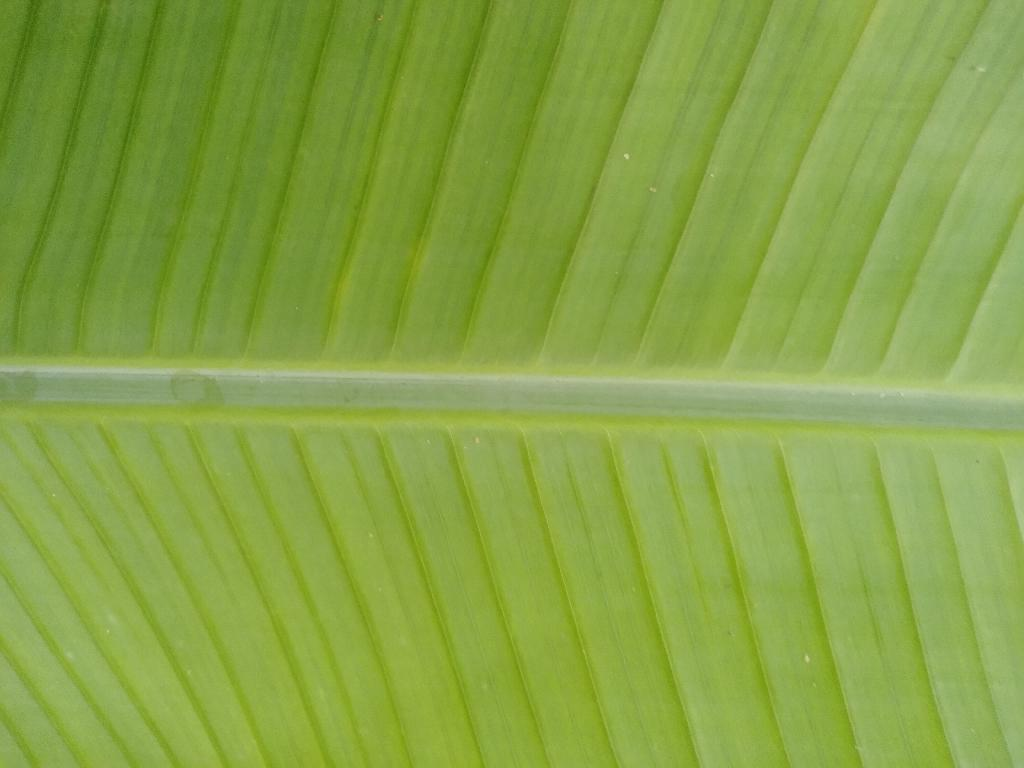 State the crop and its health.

banana, healthy
